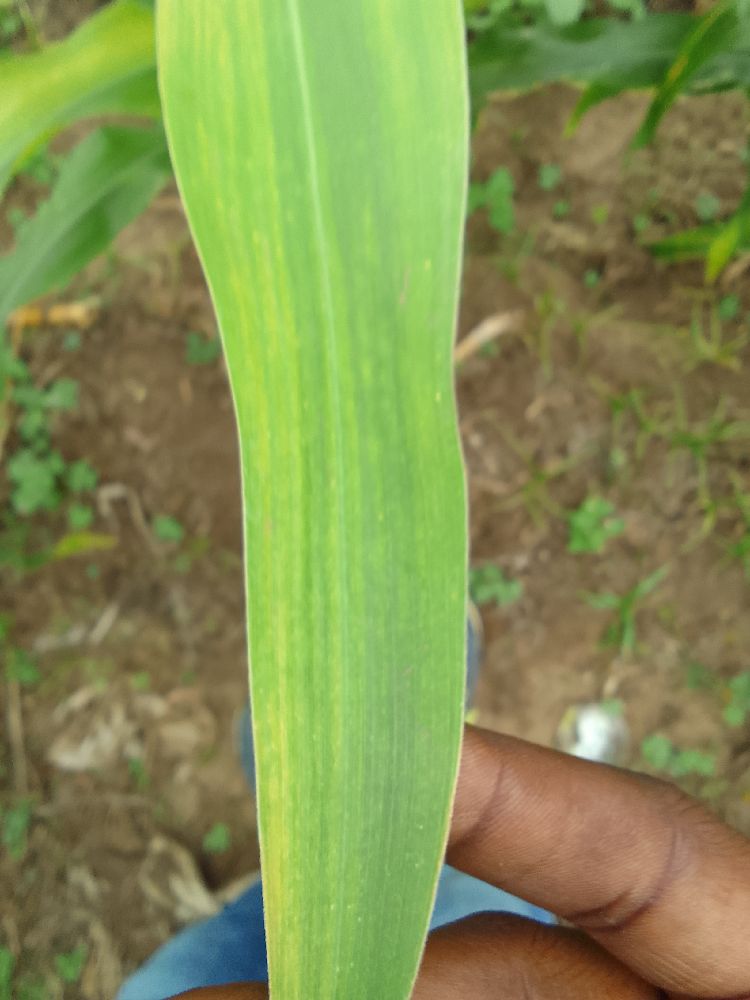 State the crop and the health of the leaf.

maize, maize lethal necrosis
